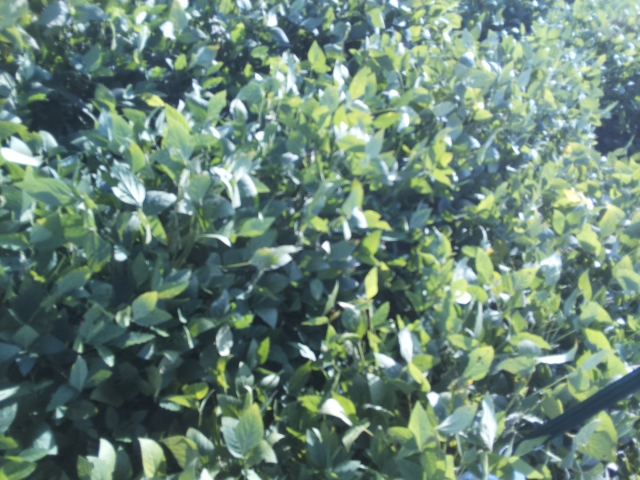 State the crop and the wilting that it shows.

soybean, slight leaflet or petiole turgor loss in upper canopy
